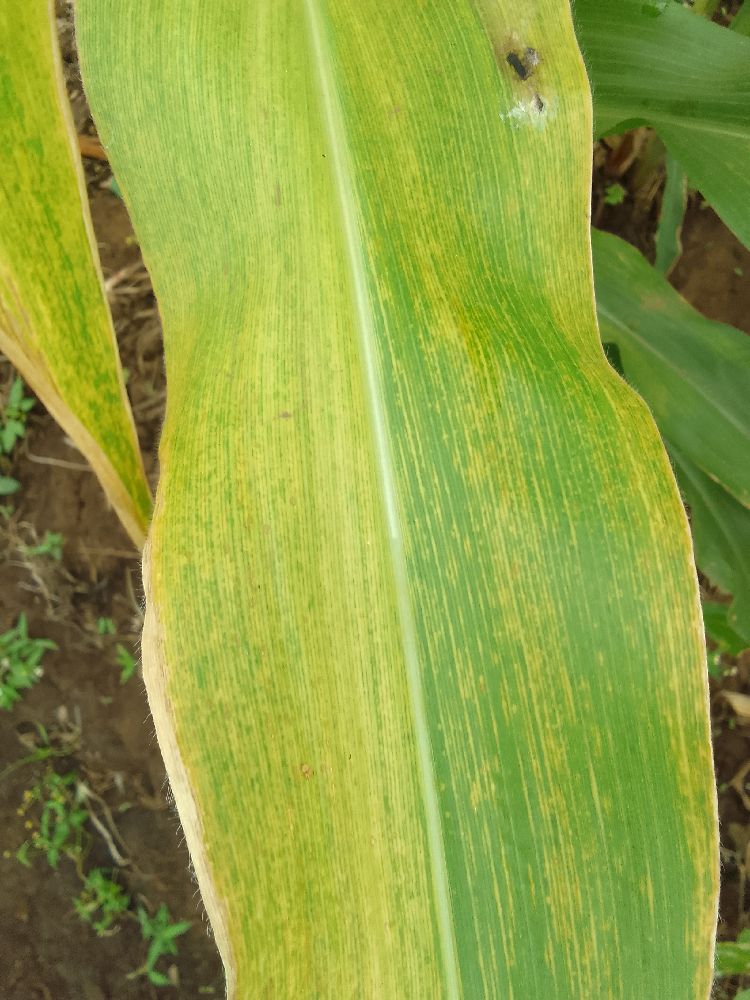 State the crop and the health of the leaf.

maize, maize lethal necrosis
